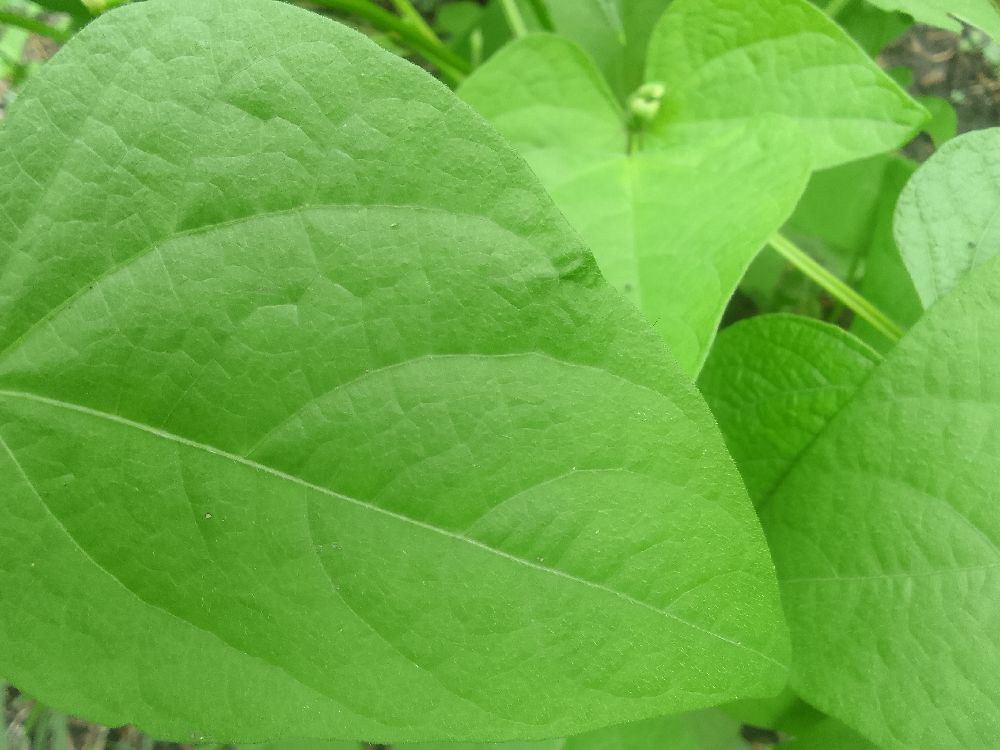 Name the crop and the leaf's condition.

common bean, healthy
